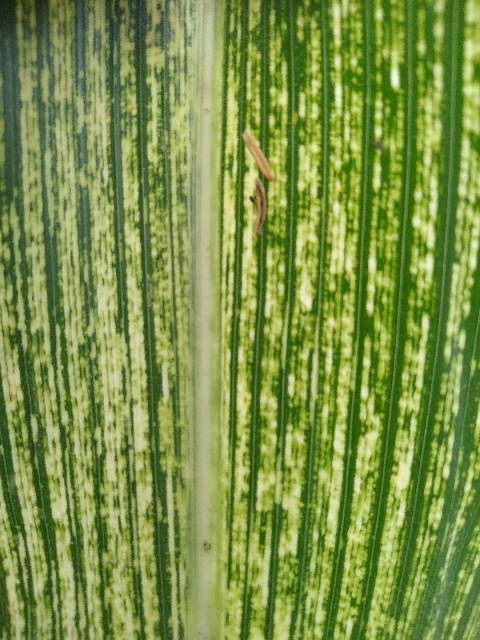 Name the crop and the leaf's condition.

maize, maize streak virus
